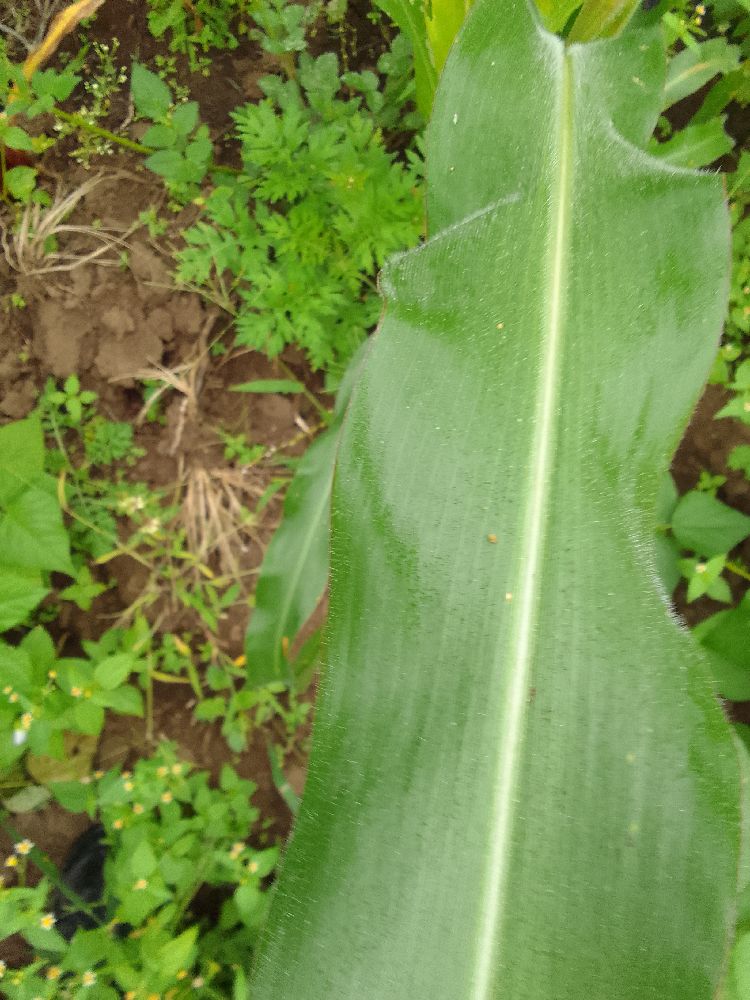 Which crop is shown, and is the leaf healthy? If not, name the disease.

maize, healthy
